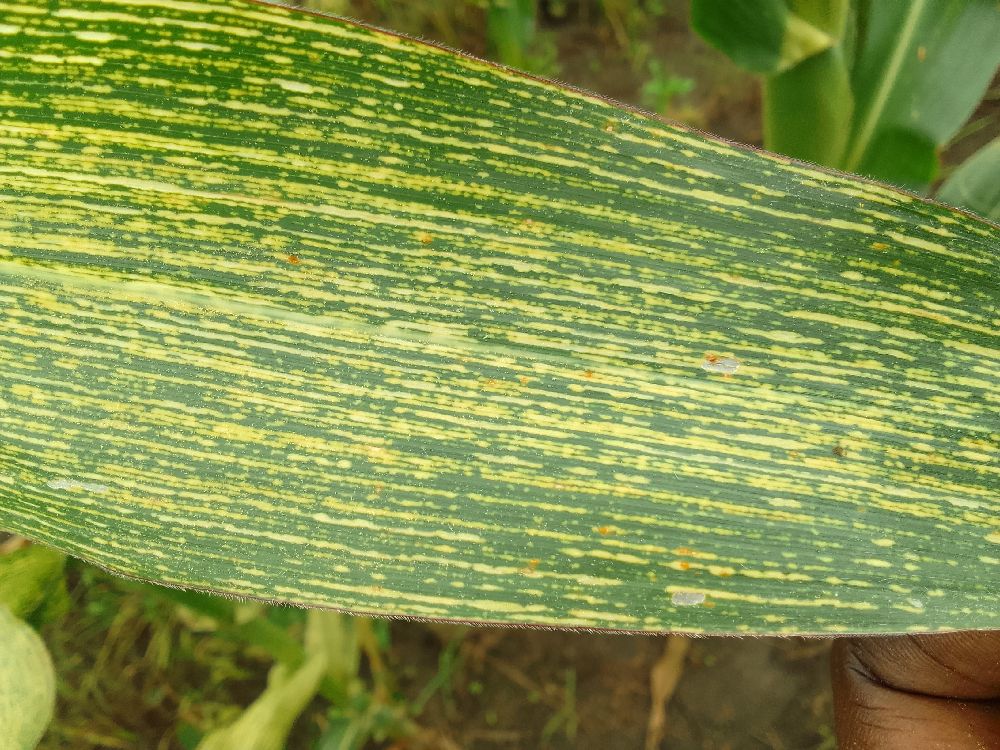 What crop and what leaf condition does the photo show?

maize, maize streak virus
